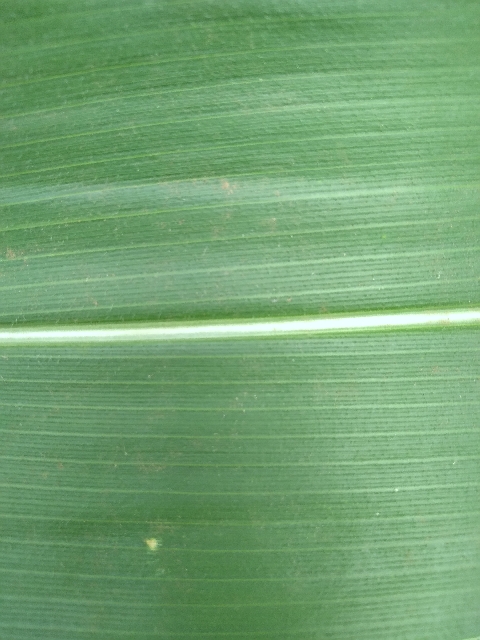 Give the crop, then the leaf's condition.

maize, healthy
